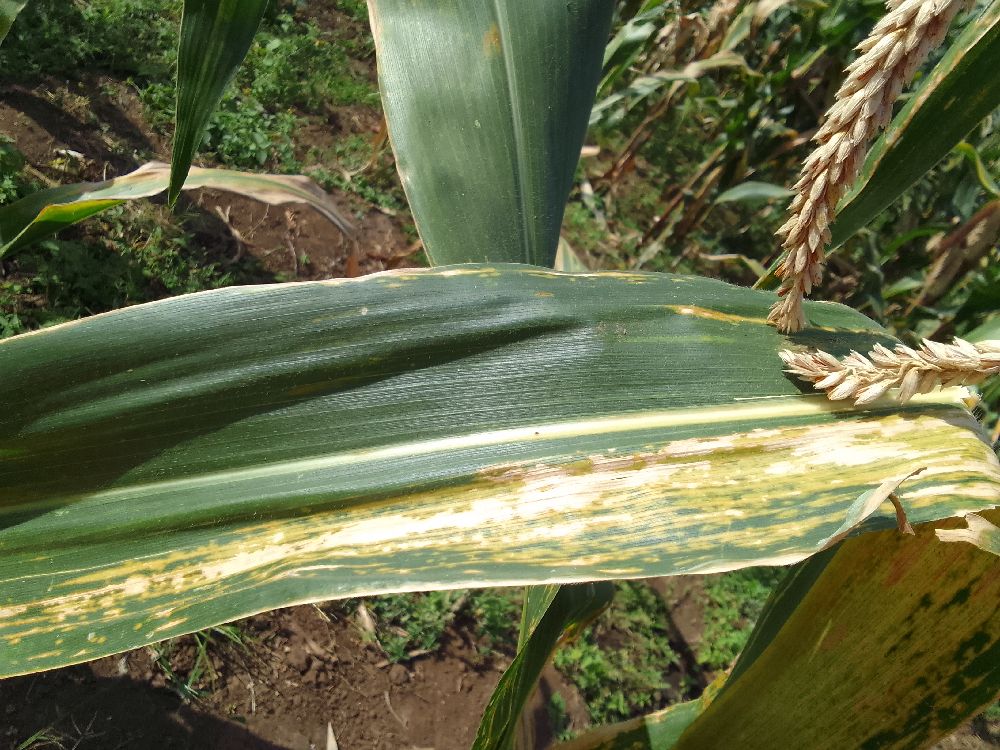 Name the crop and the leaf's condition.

maize, maize lethal necrosis
